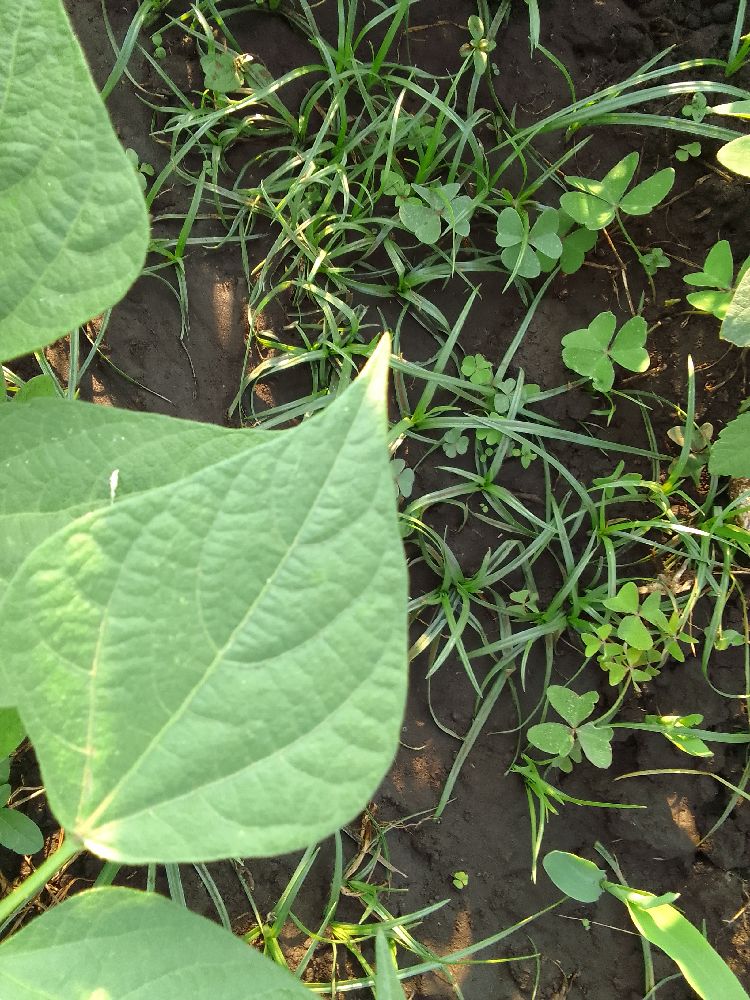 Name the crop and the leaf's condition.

common bean, healthy
